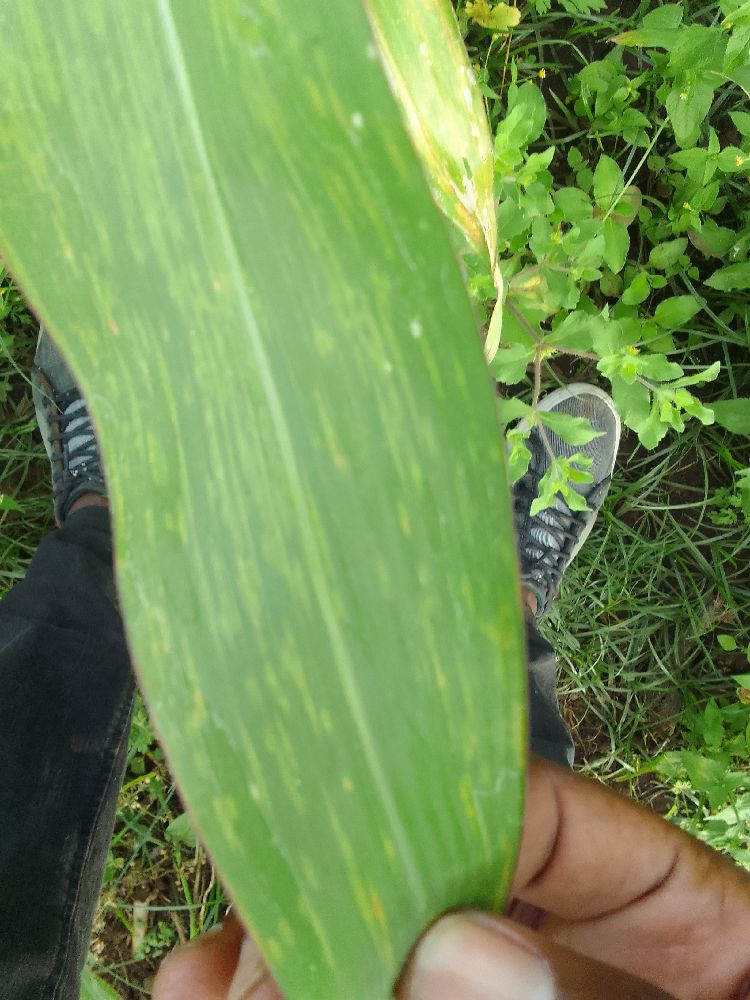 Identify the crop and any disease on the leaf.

maize, maize lethal necrosis
